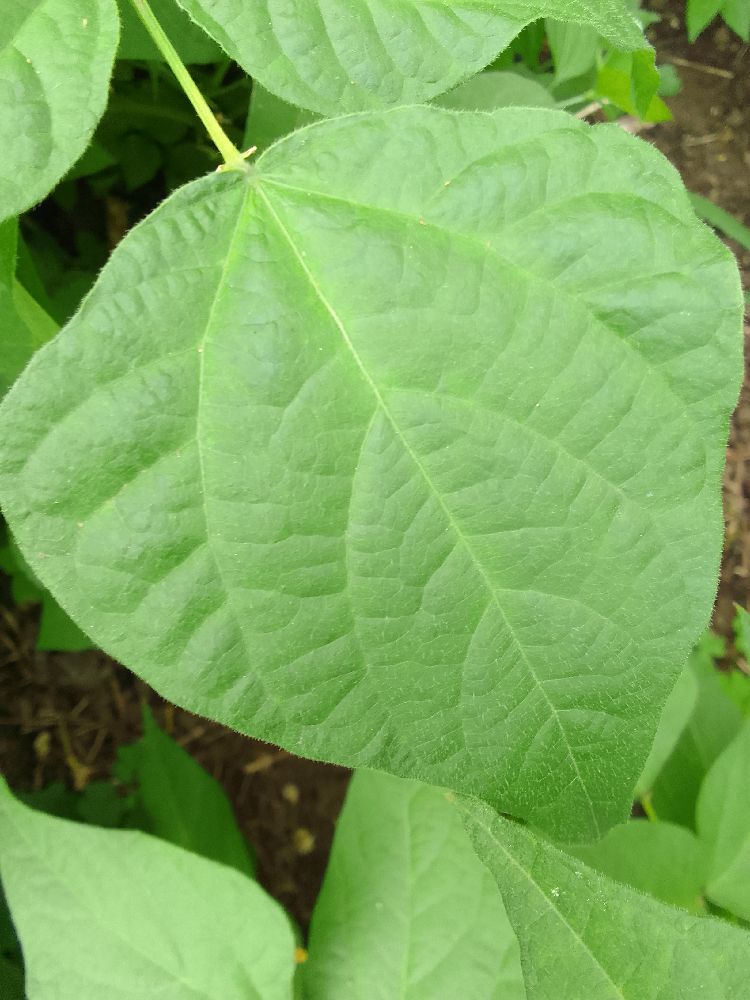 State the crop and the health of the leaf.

common bean, healthy
